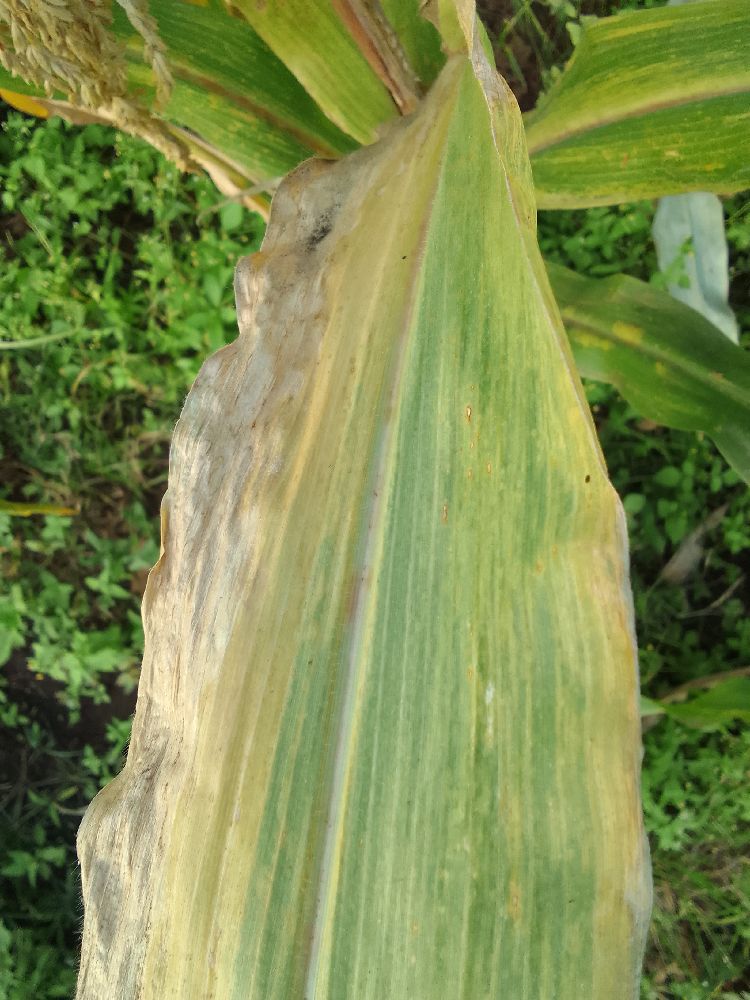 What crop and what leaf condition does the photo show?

maize, maize lethal necrosis
